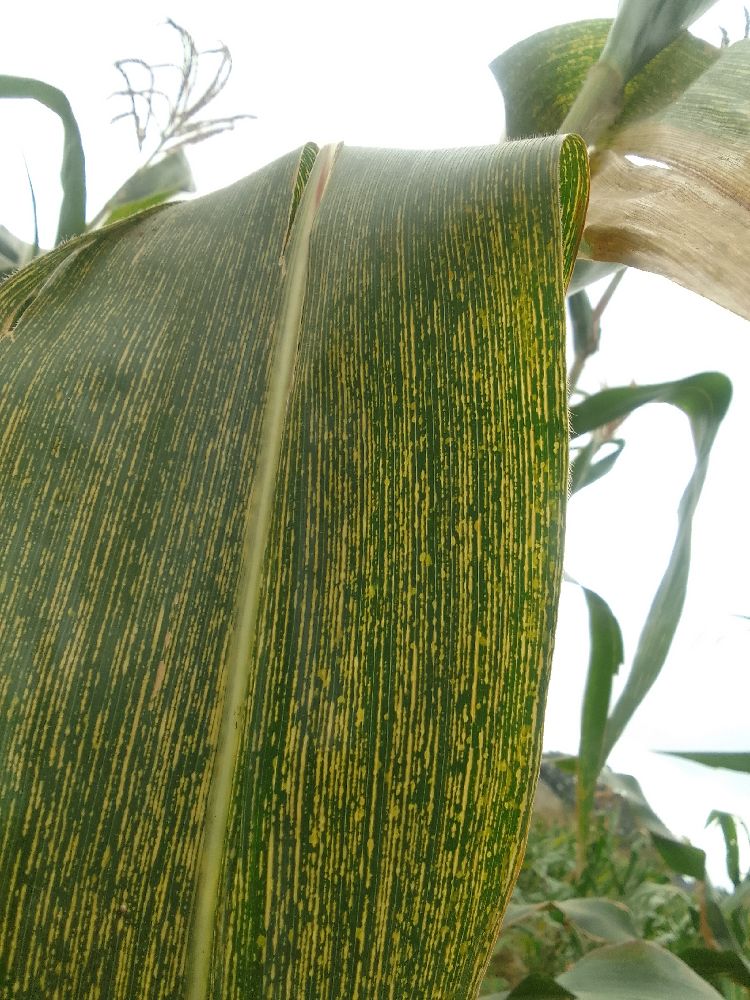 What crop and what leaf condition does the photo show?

maize, maize streak virus
